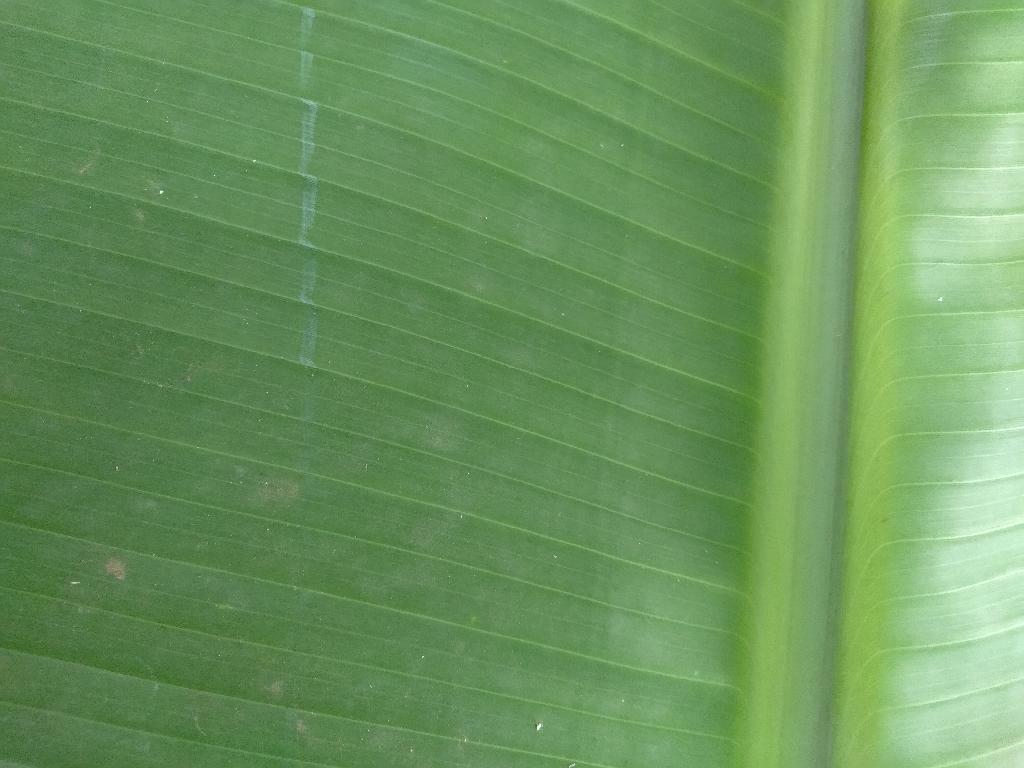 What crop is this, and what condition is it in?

banana, healthy
